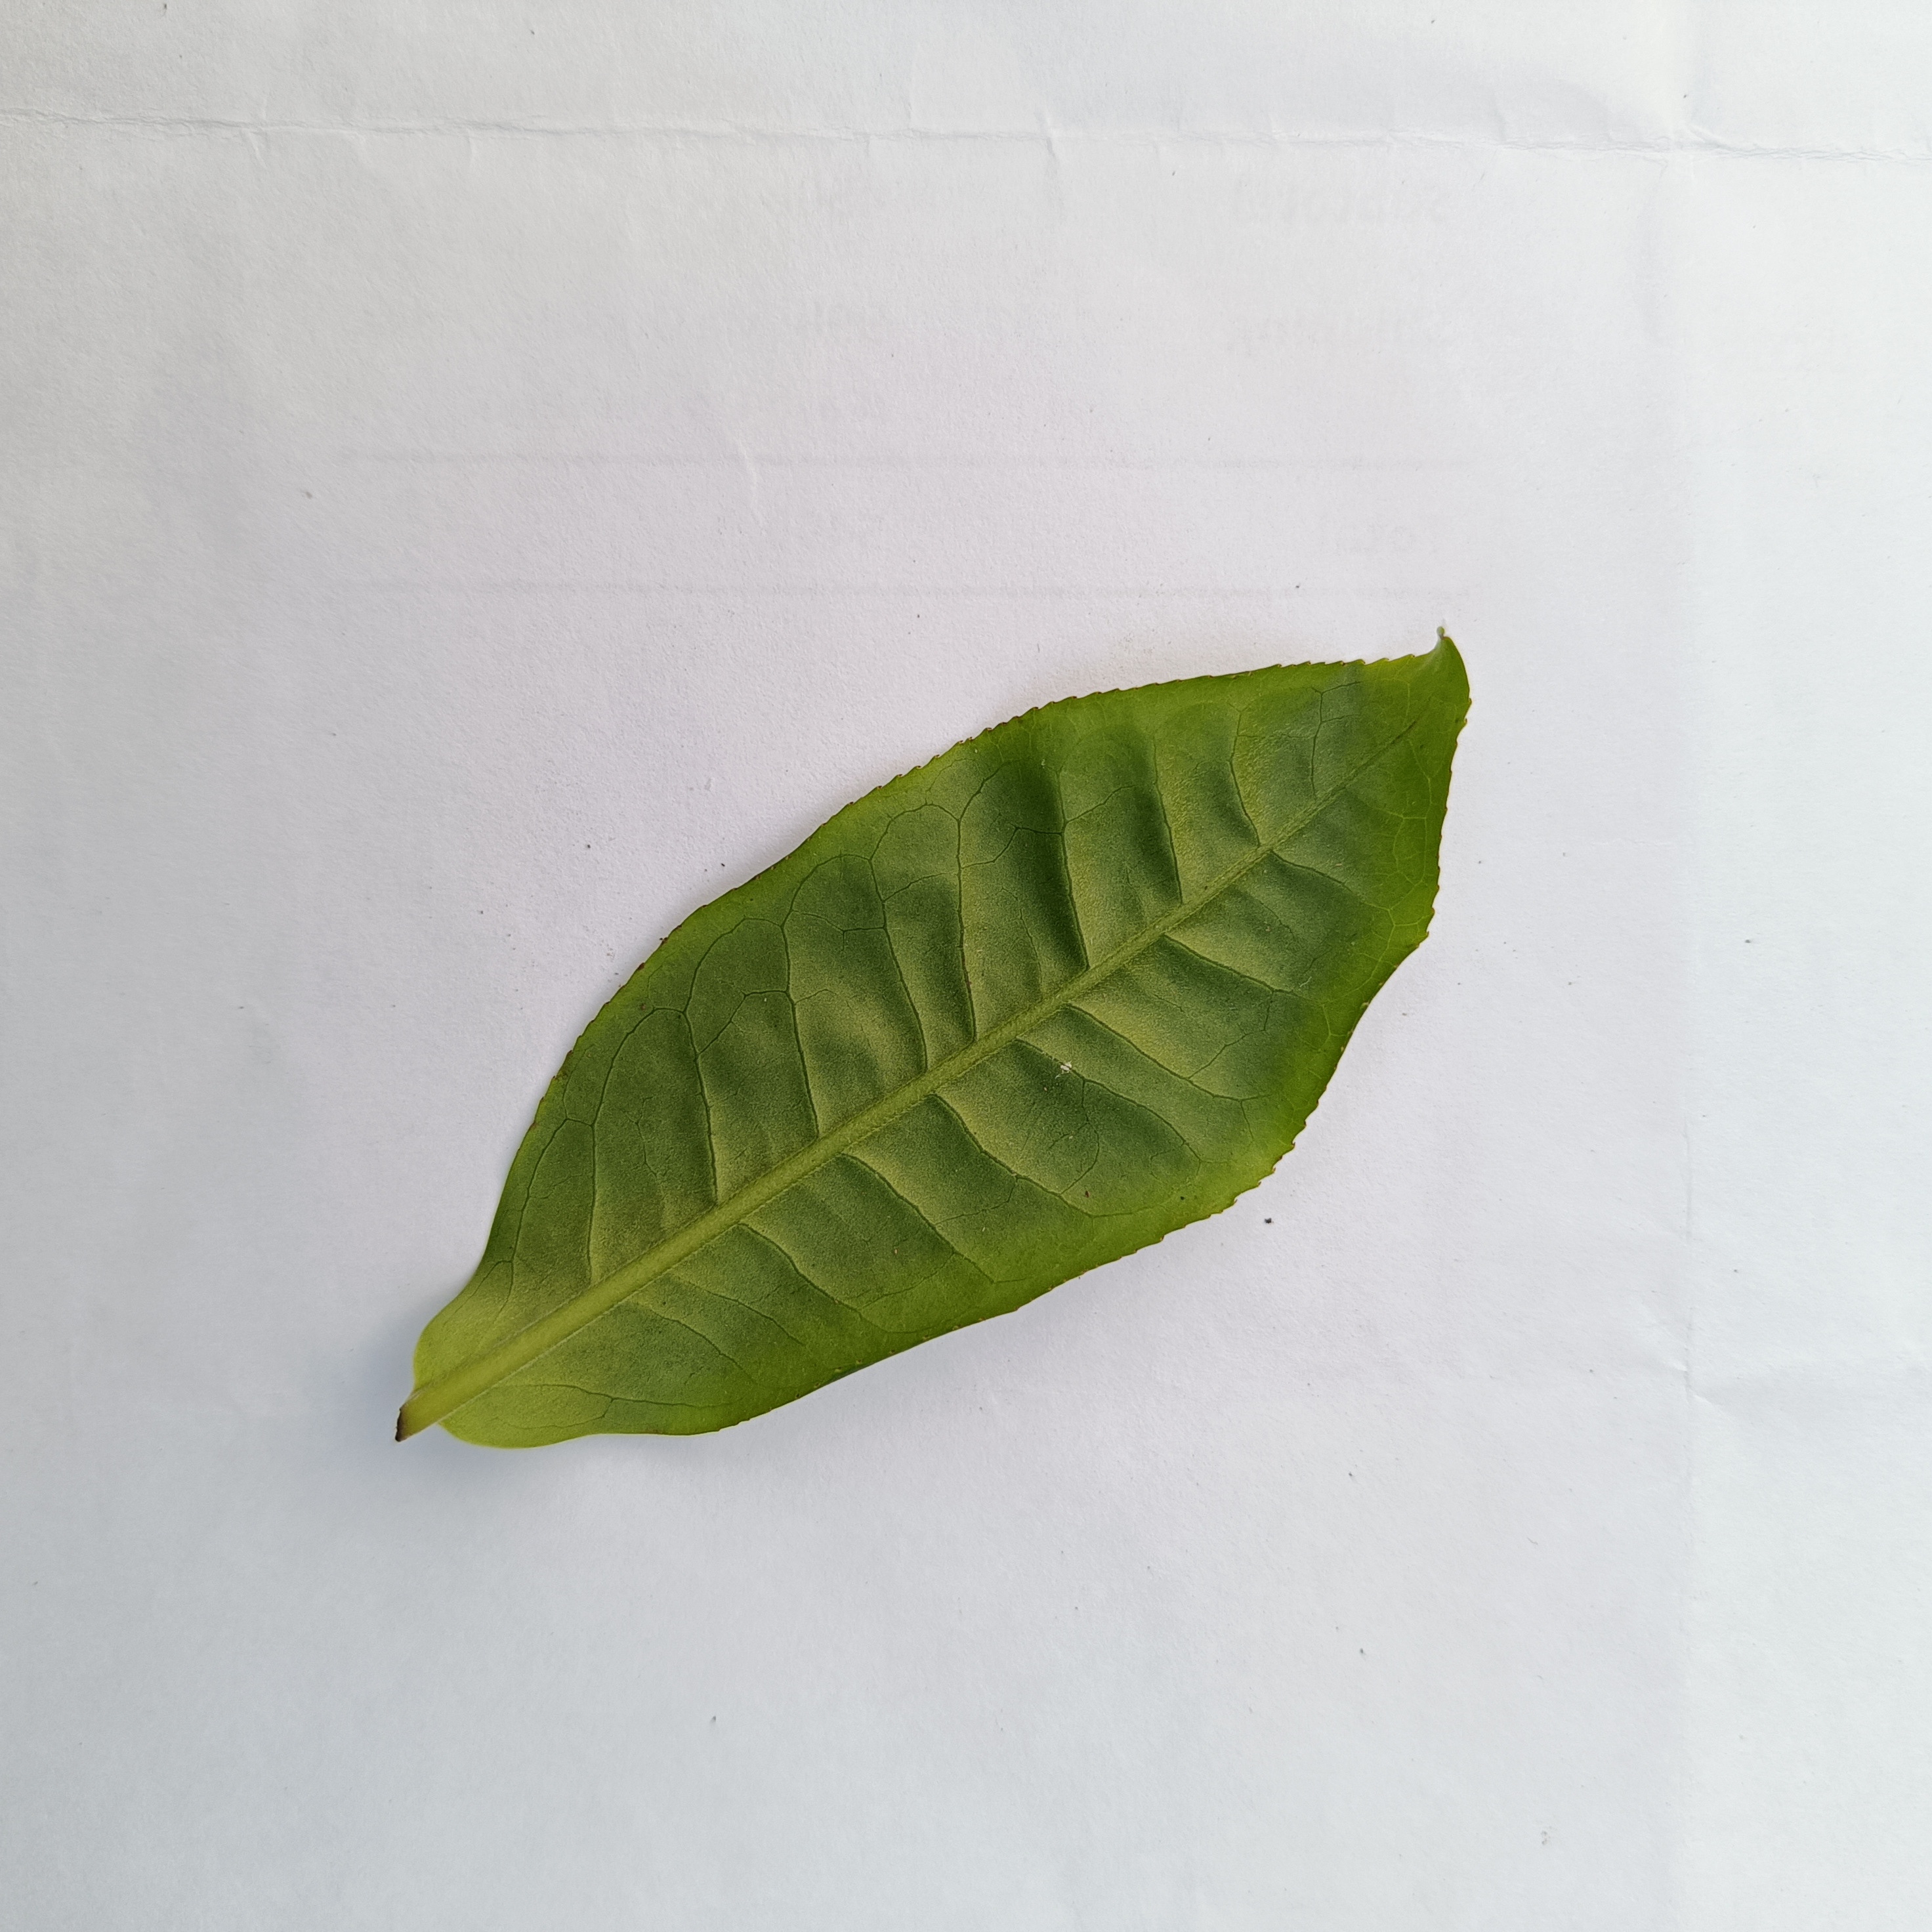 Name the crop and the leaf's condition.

tea, healthy
